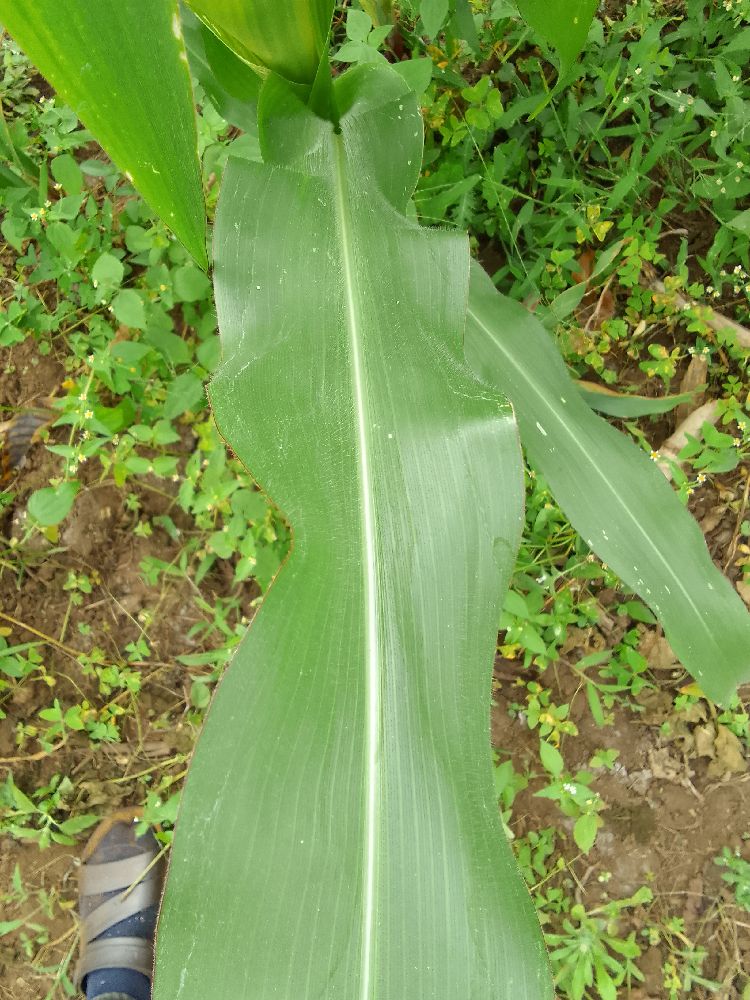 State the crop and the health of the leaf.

maize, healthy
